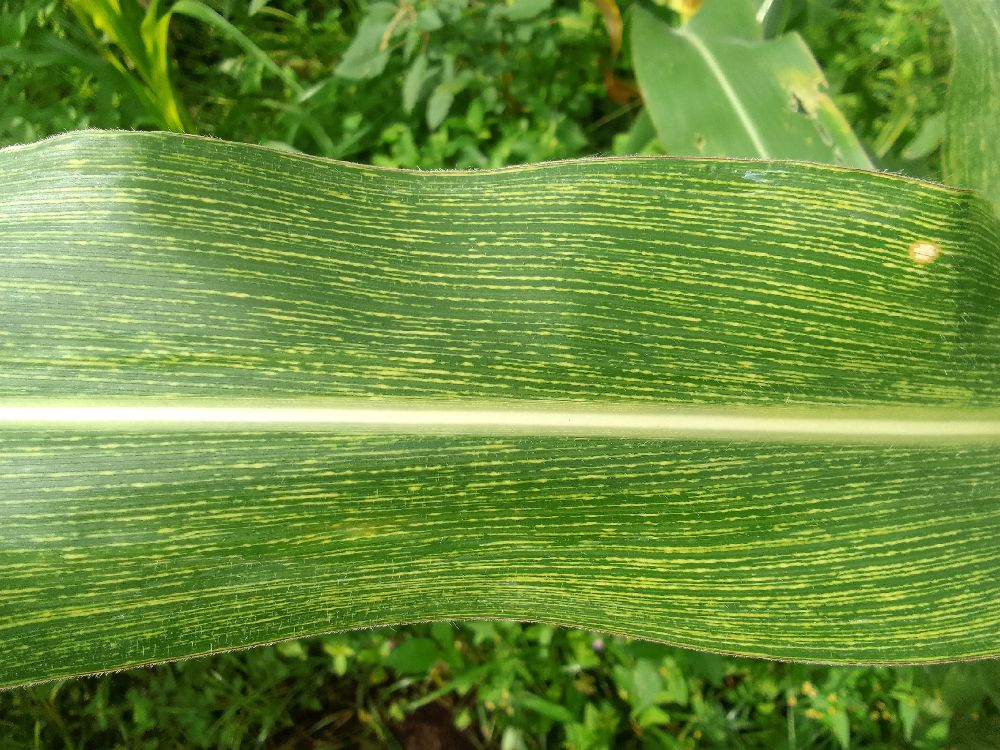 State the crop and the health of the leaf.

maize, maize streak virus
